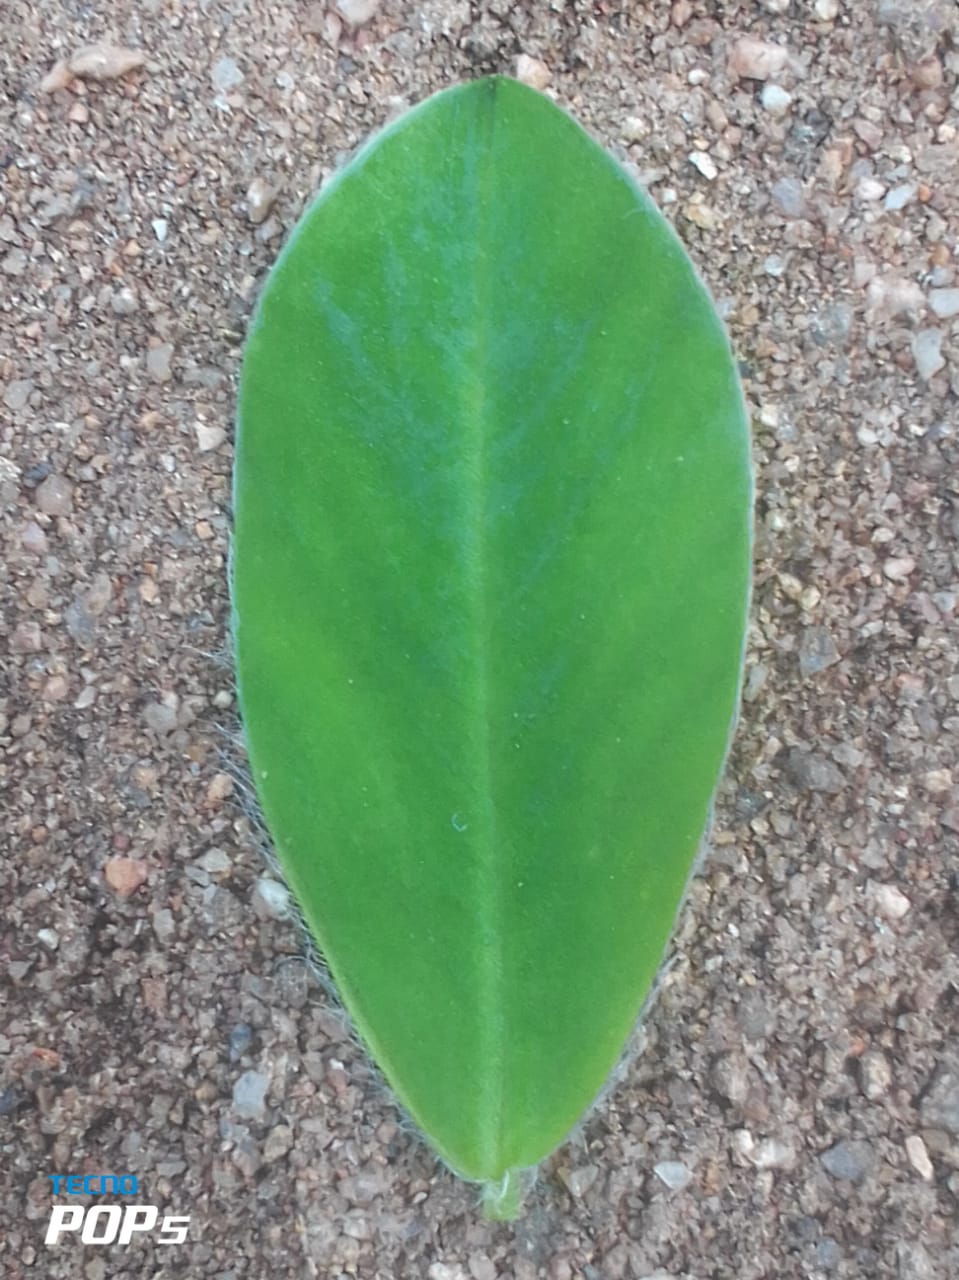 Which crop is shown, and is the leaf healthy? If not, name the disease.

peanut, healthy leaves
